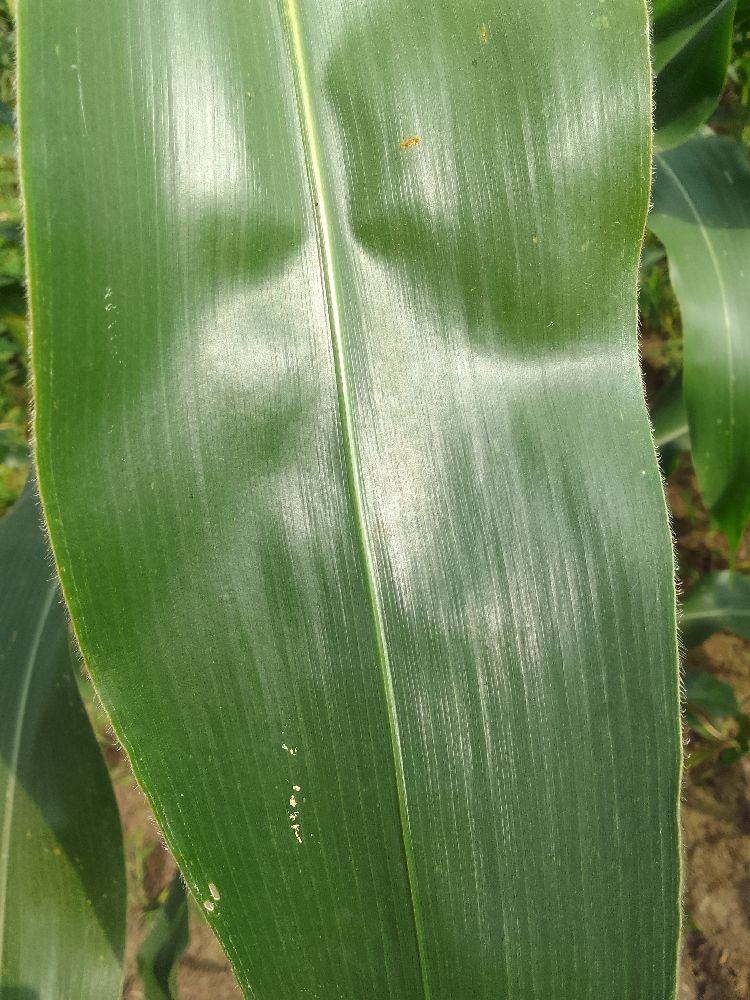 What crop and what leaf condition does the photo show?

maize, healthy
